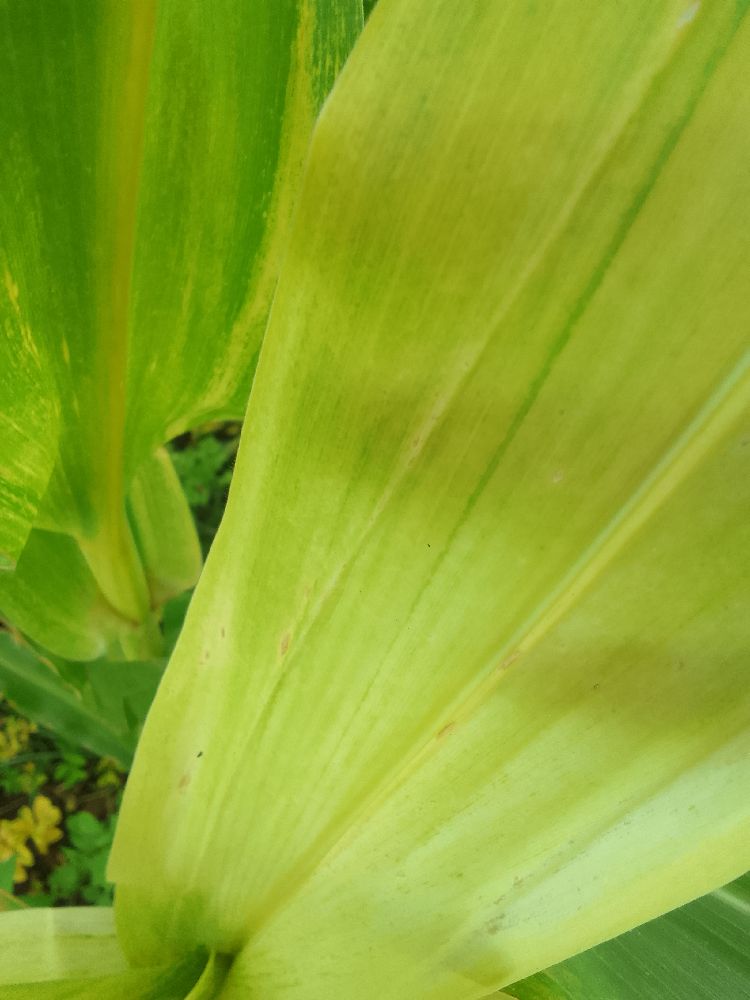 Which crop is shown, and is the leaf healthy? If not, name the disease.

maize, maize lethal necrosis
